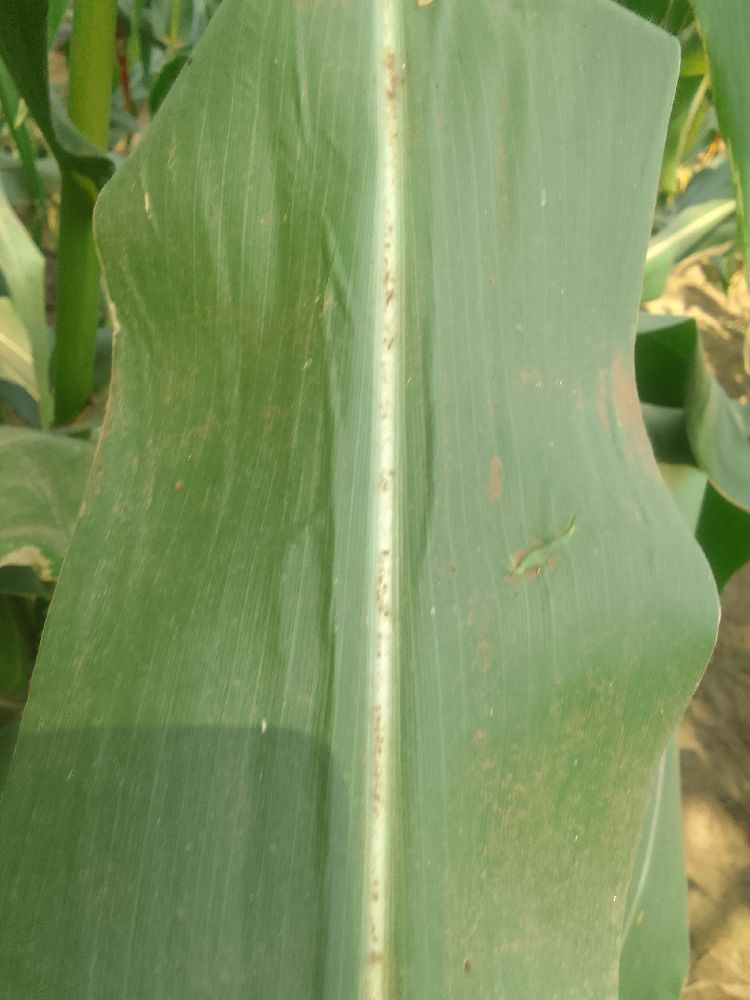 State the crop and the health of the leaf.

maize, healthy
